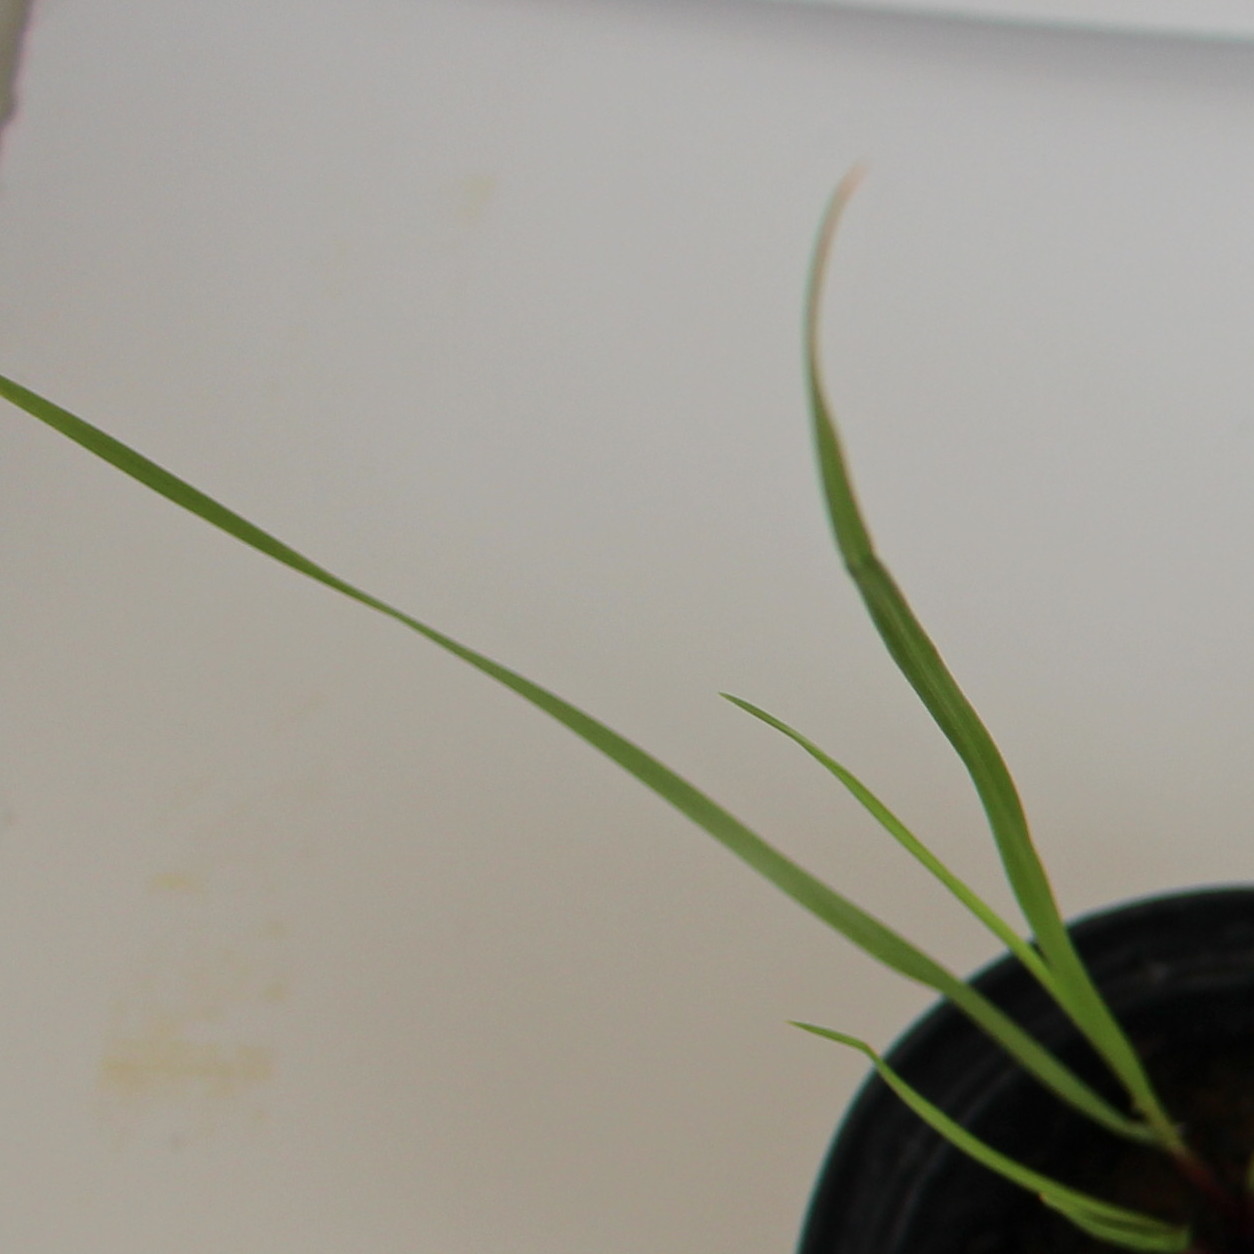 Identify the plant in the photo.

Lolium multiflorum
